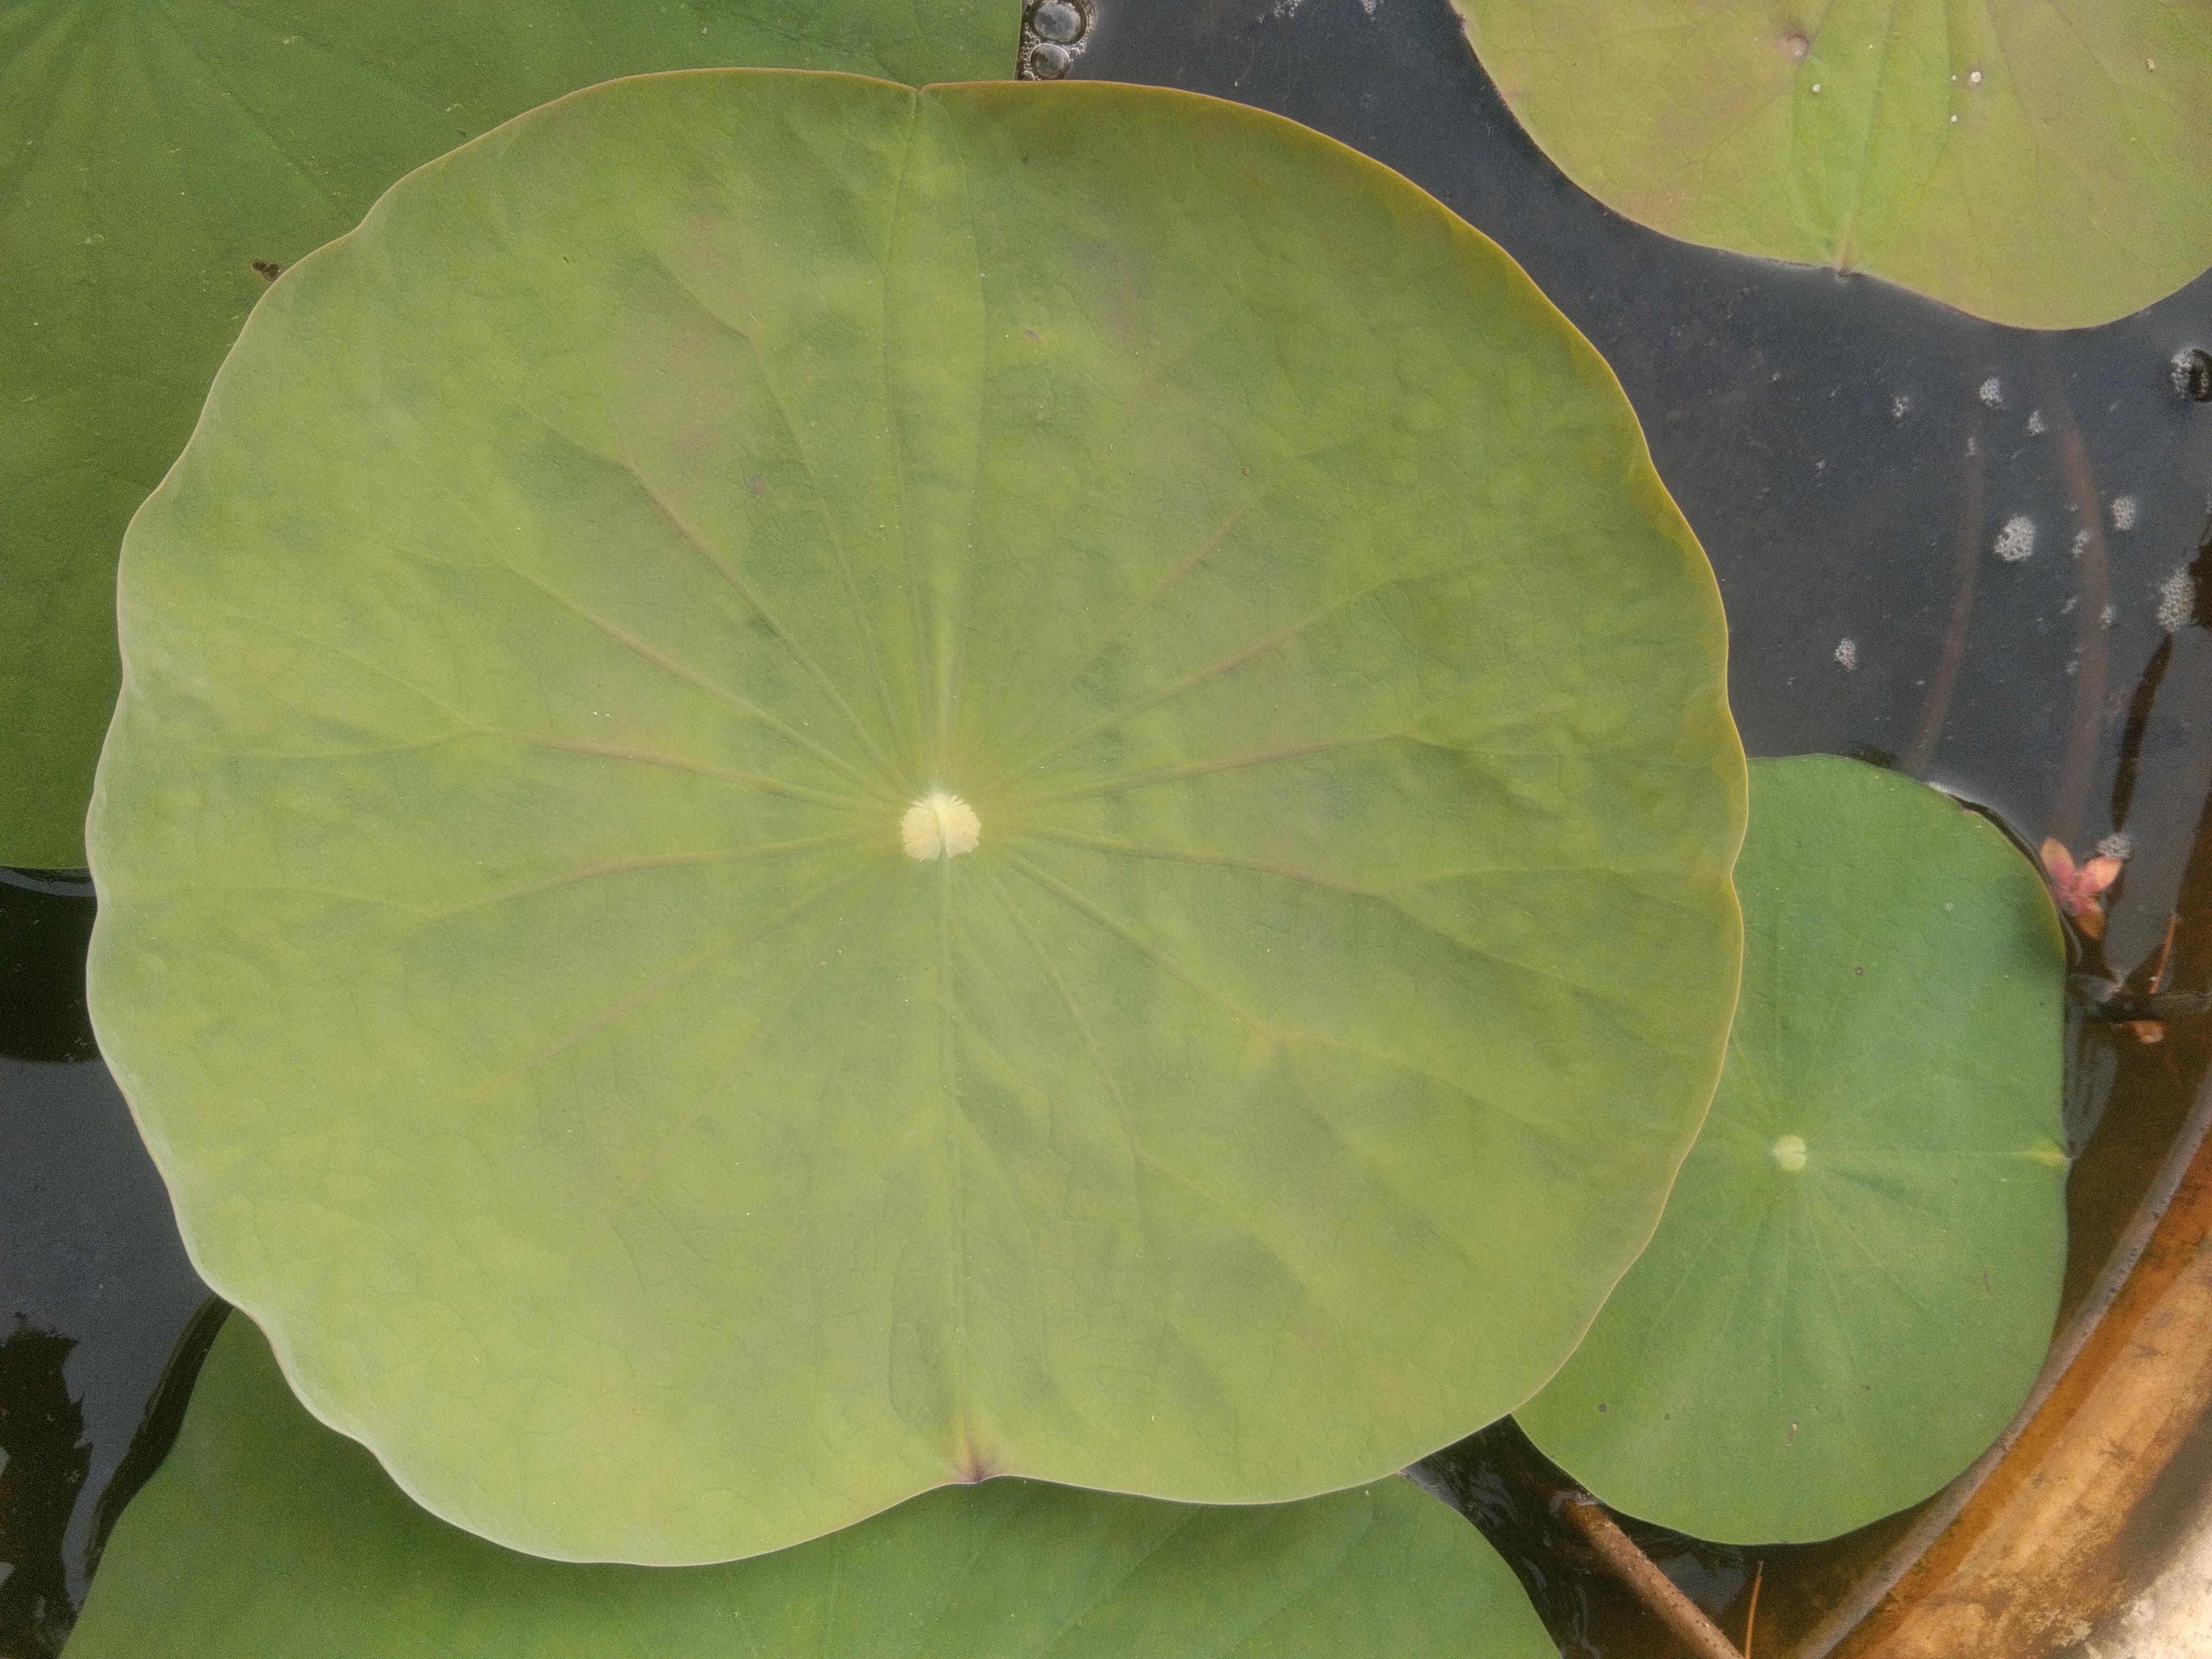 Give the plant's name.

lotus
